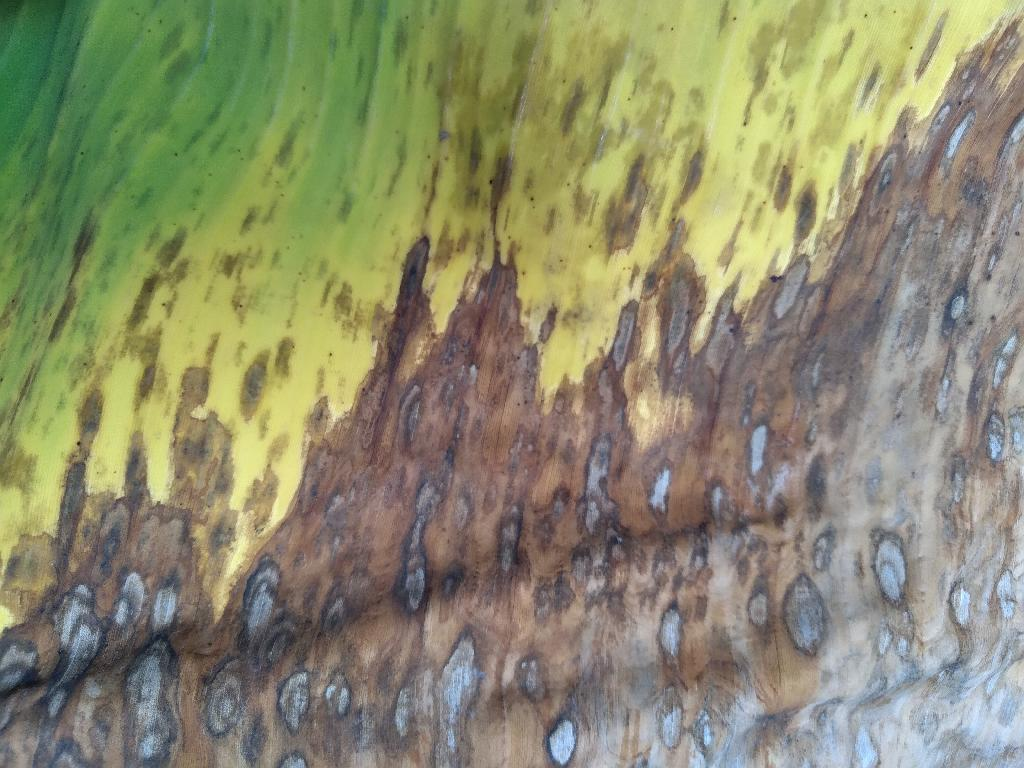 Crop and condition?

banana, black sigatoka
